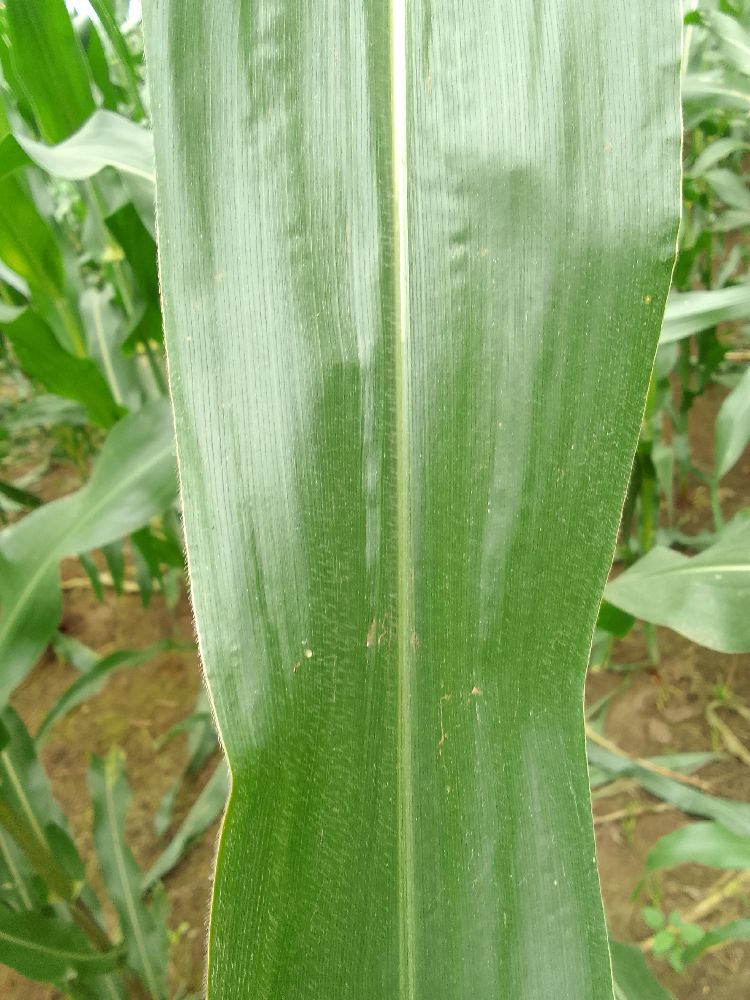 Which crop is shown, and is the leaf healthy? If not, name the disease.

maize, healthy
